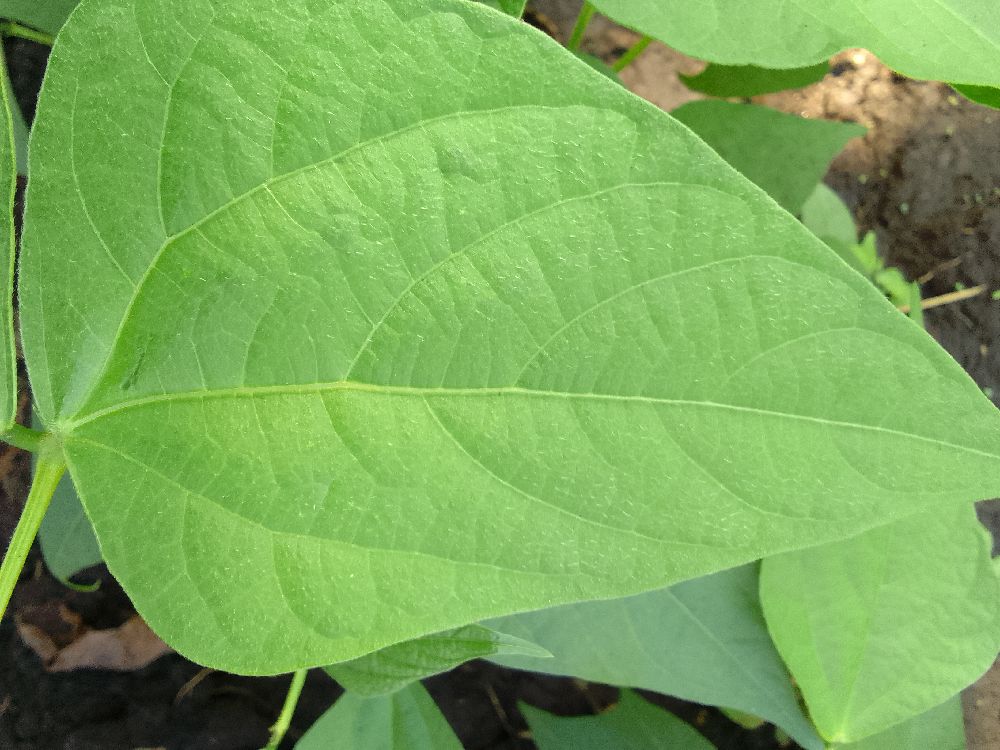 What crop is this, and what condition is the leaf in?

common bean, healthy
